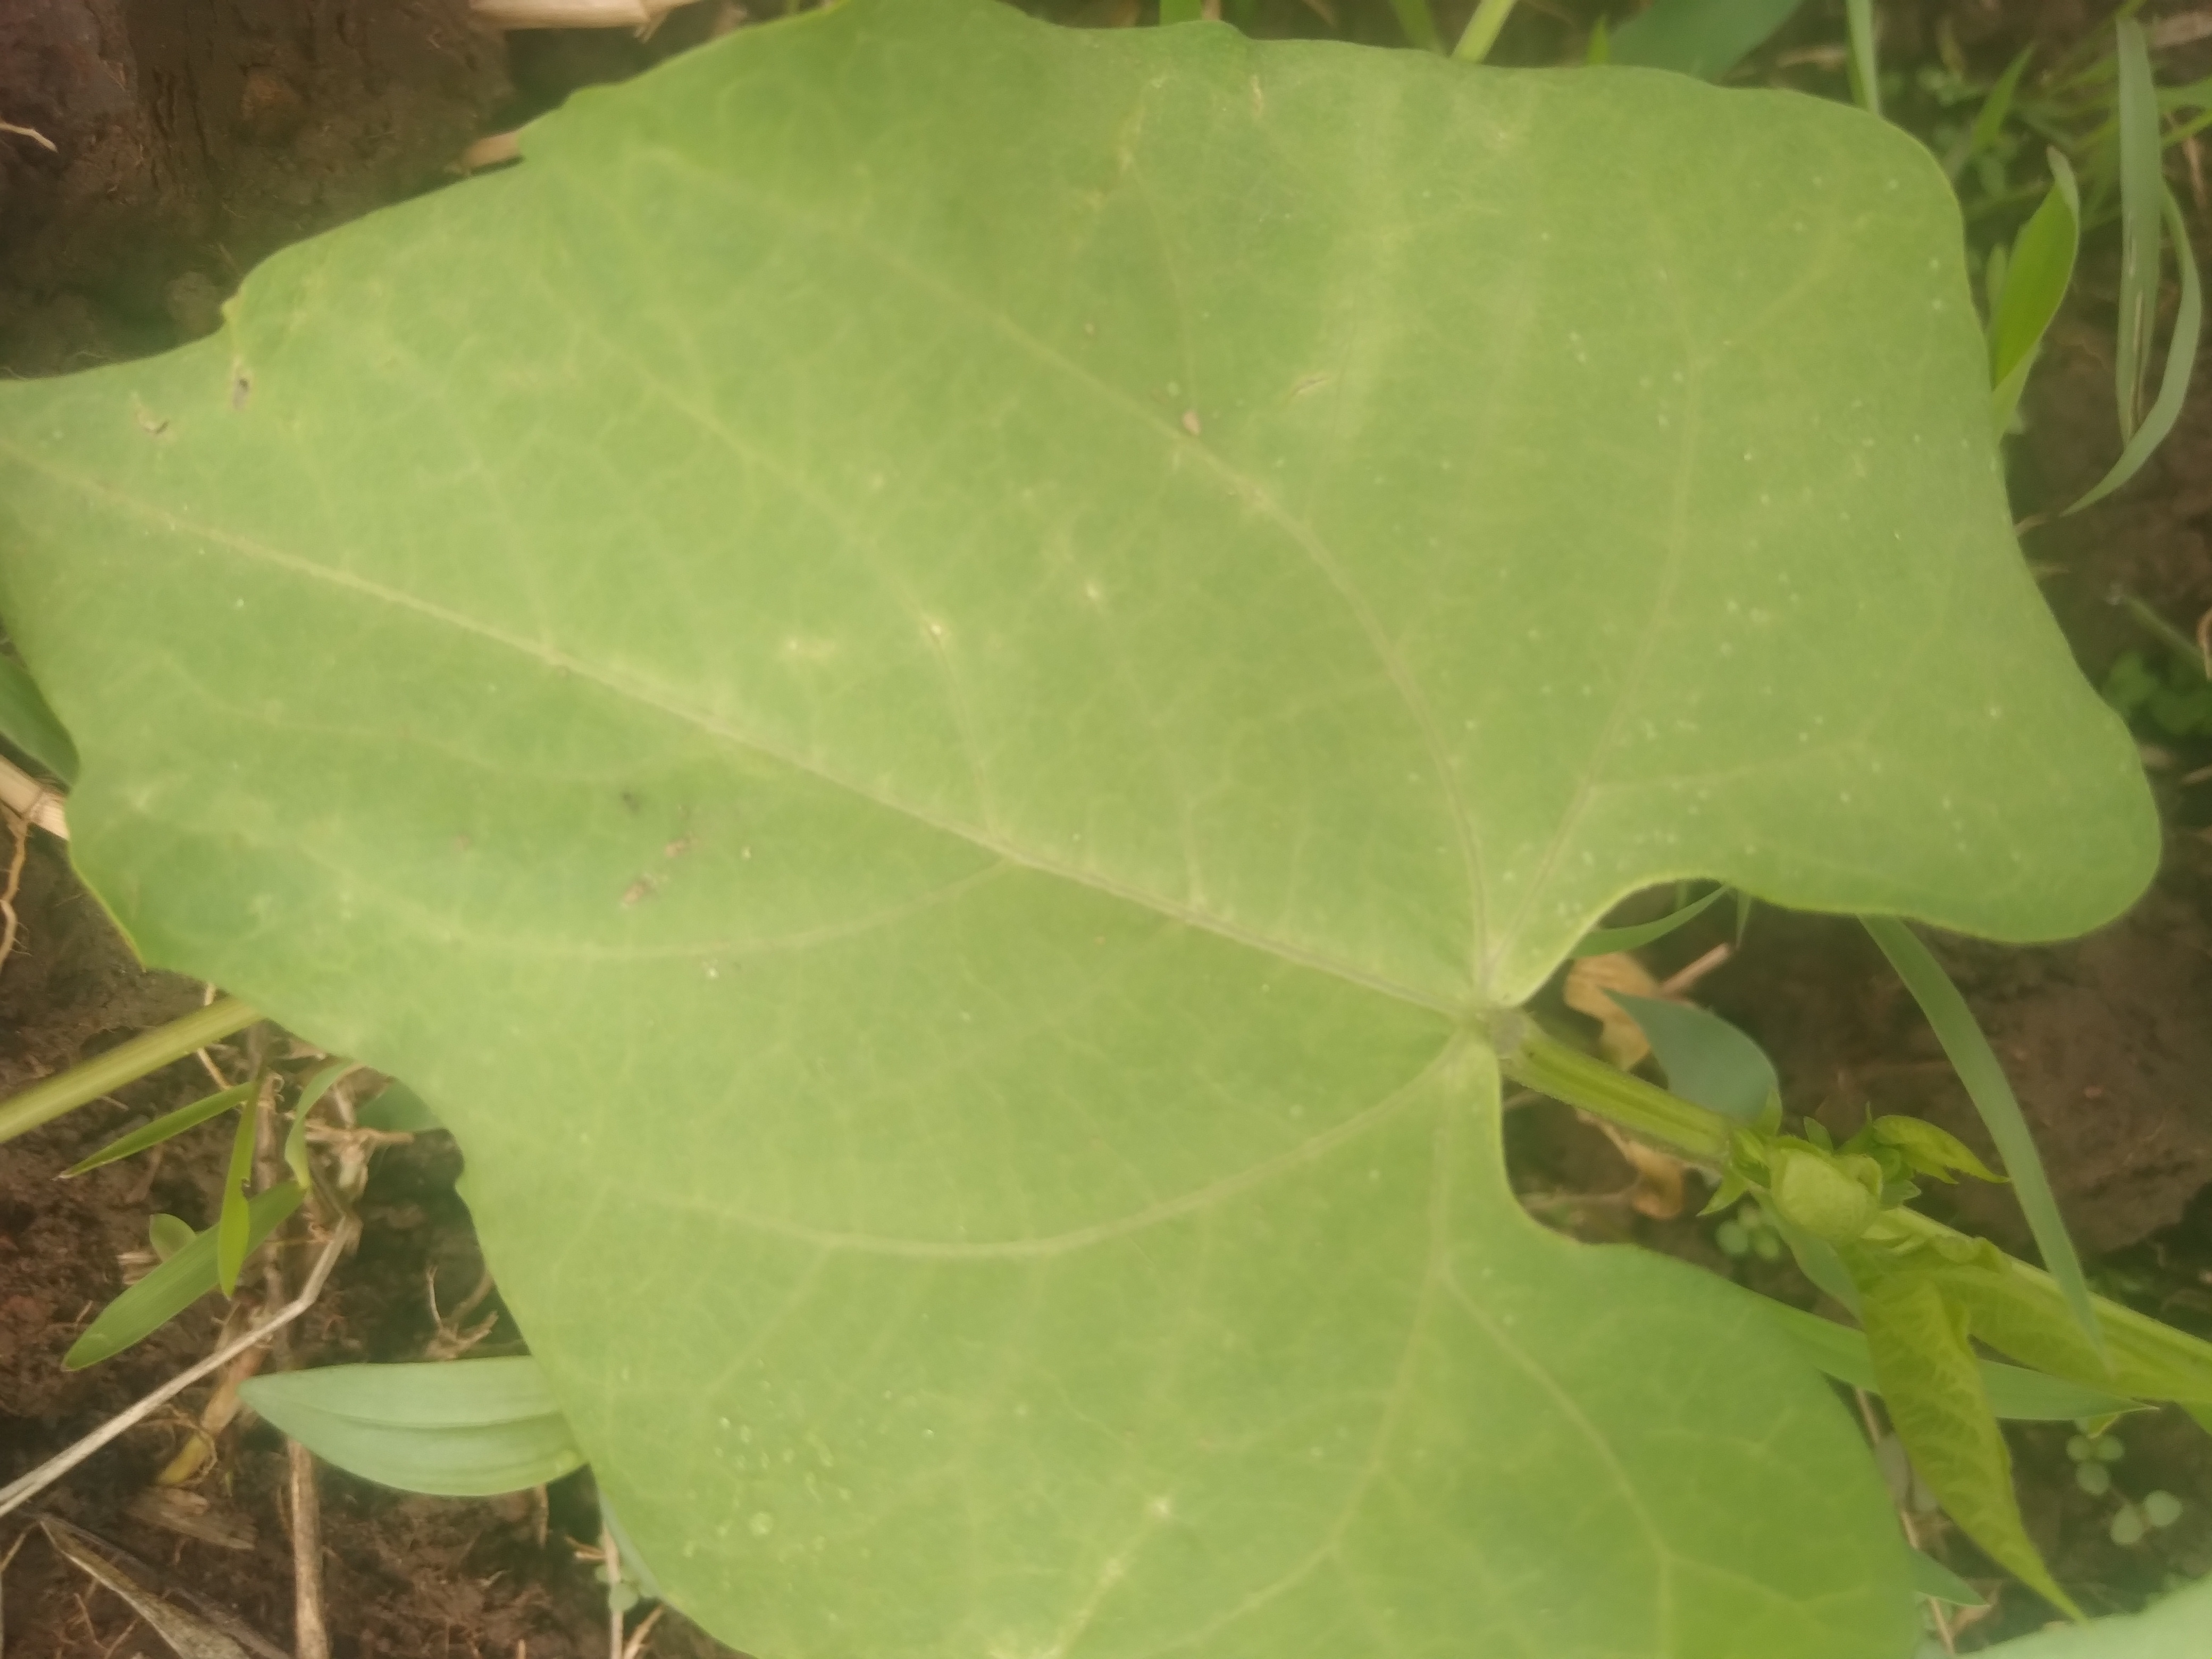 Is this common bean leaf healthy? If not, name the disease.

healthy
